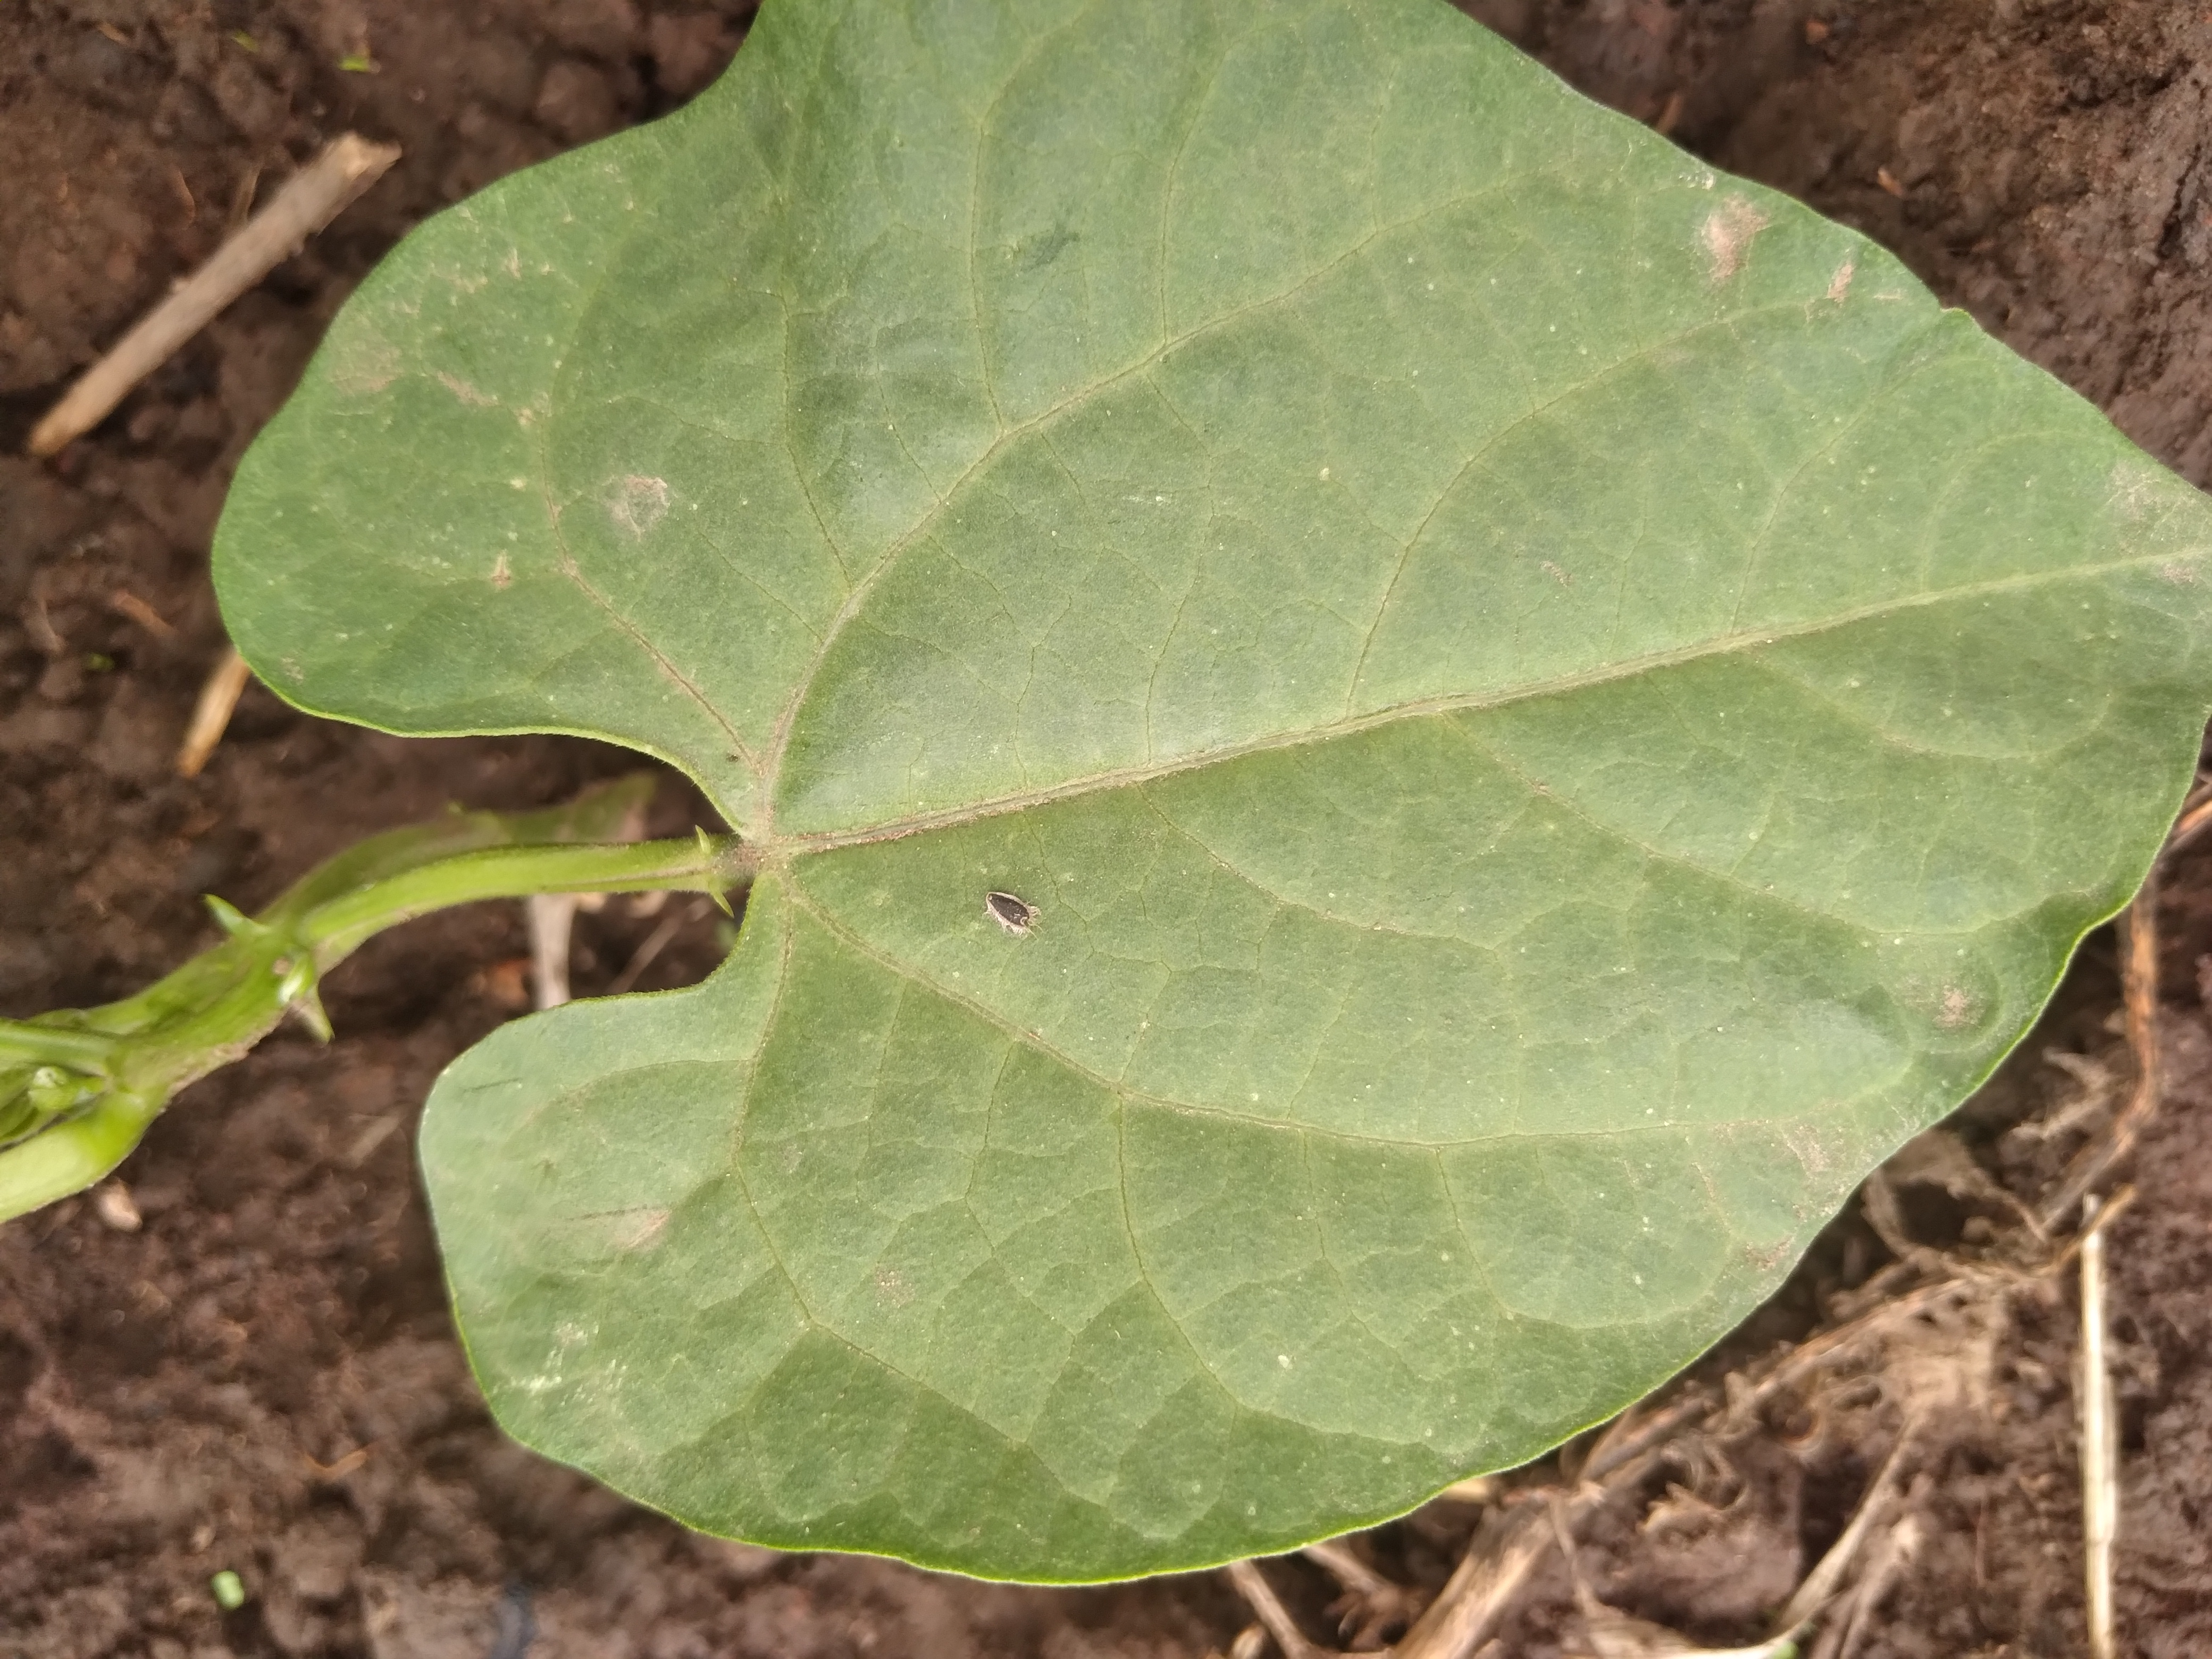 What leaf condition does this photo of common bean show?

healthy
